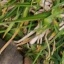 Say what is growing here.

grass
